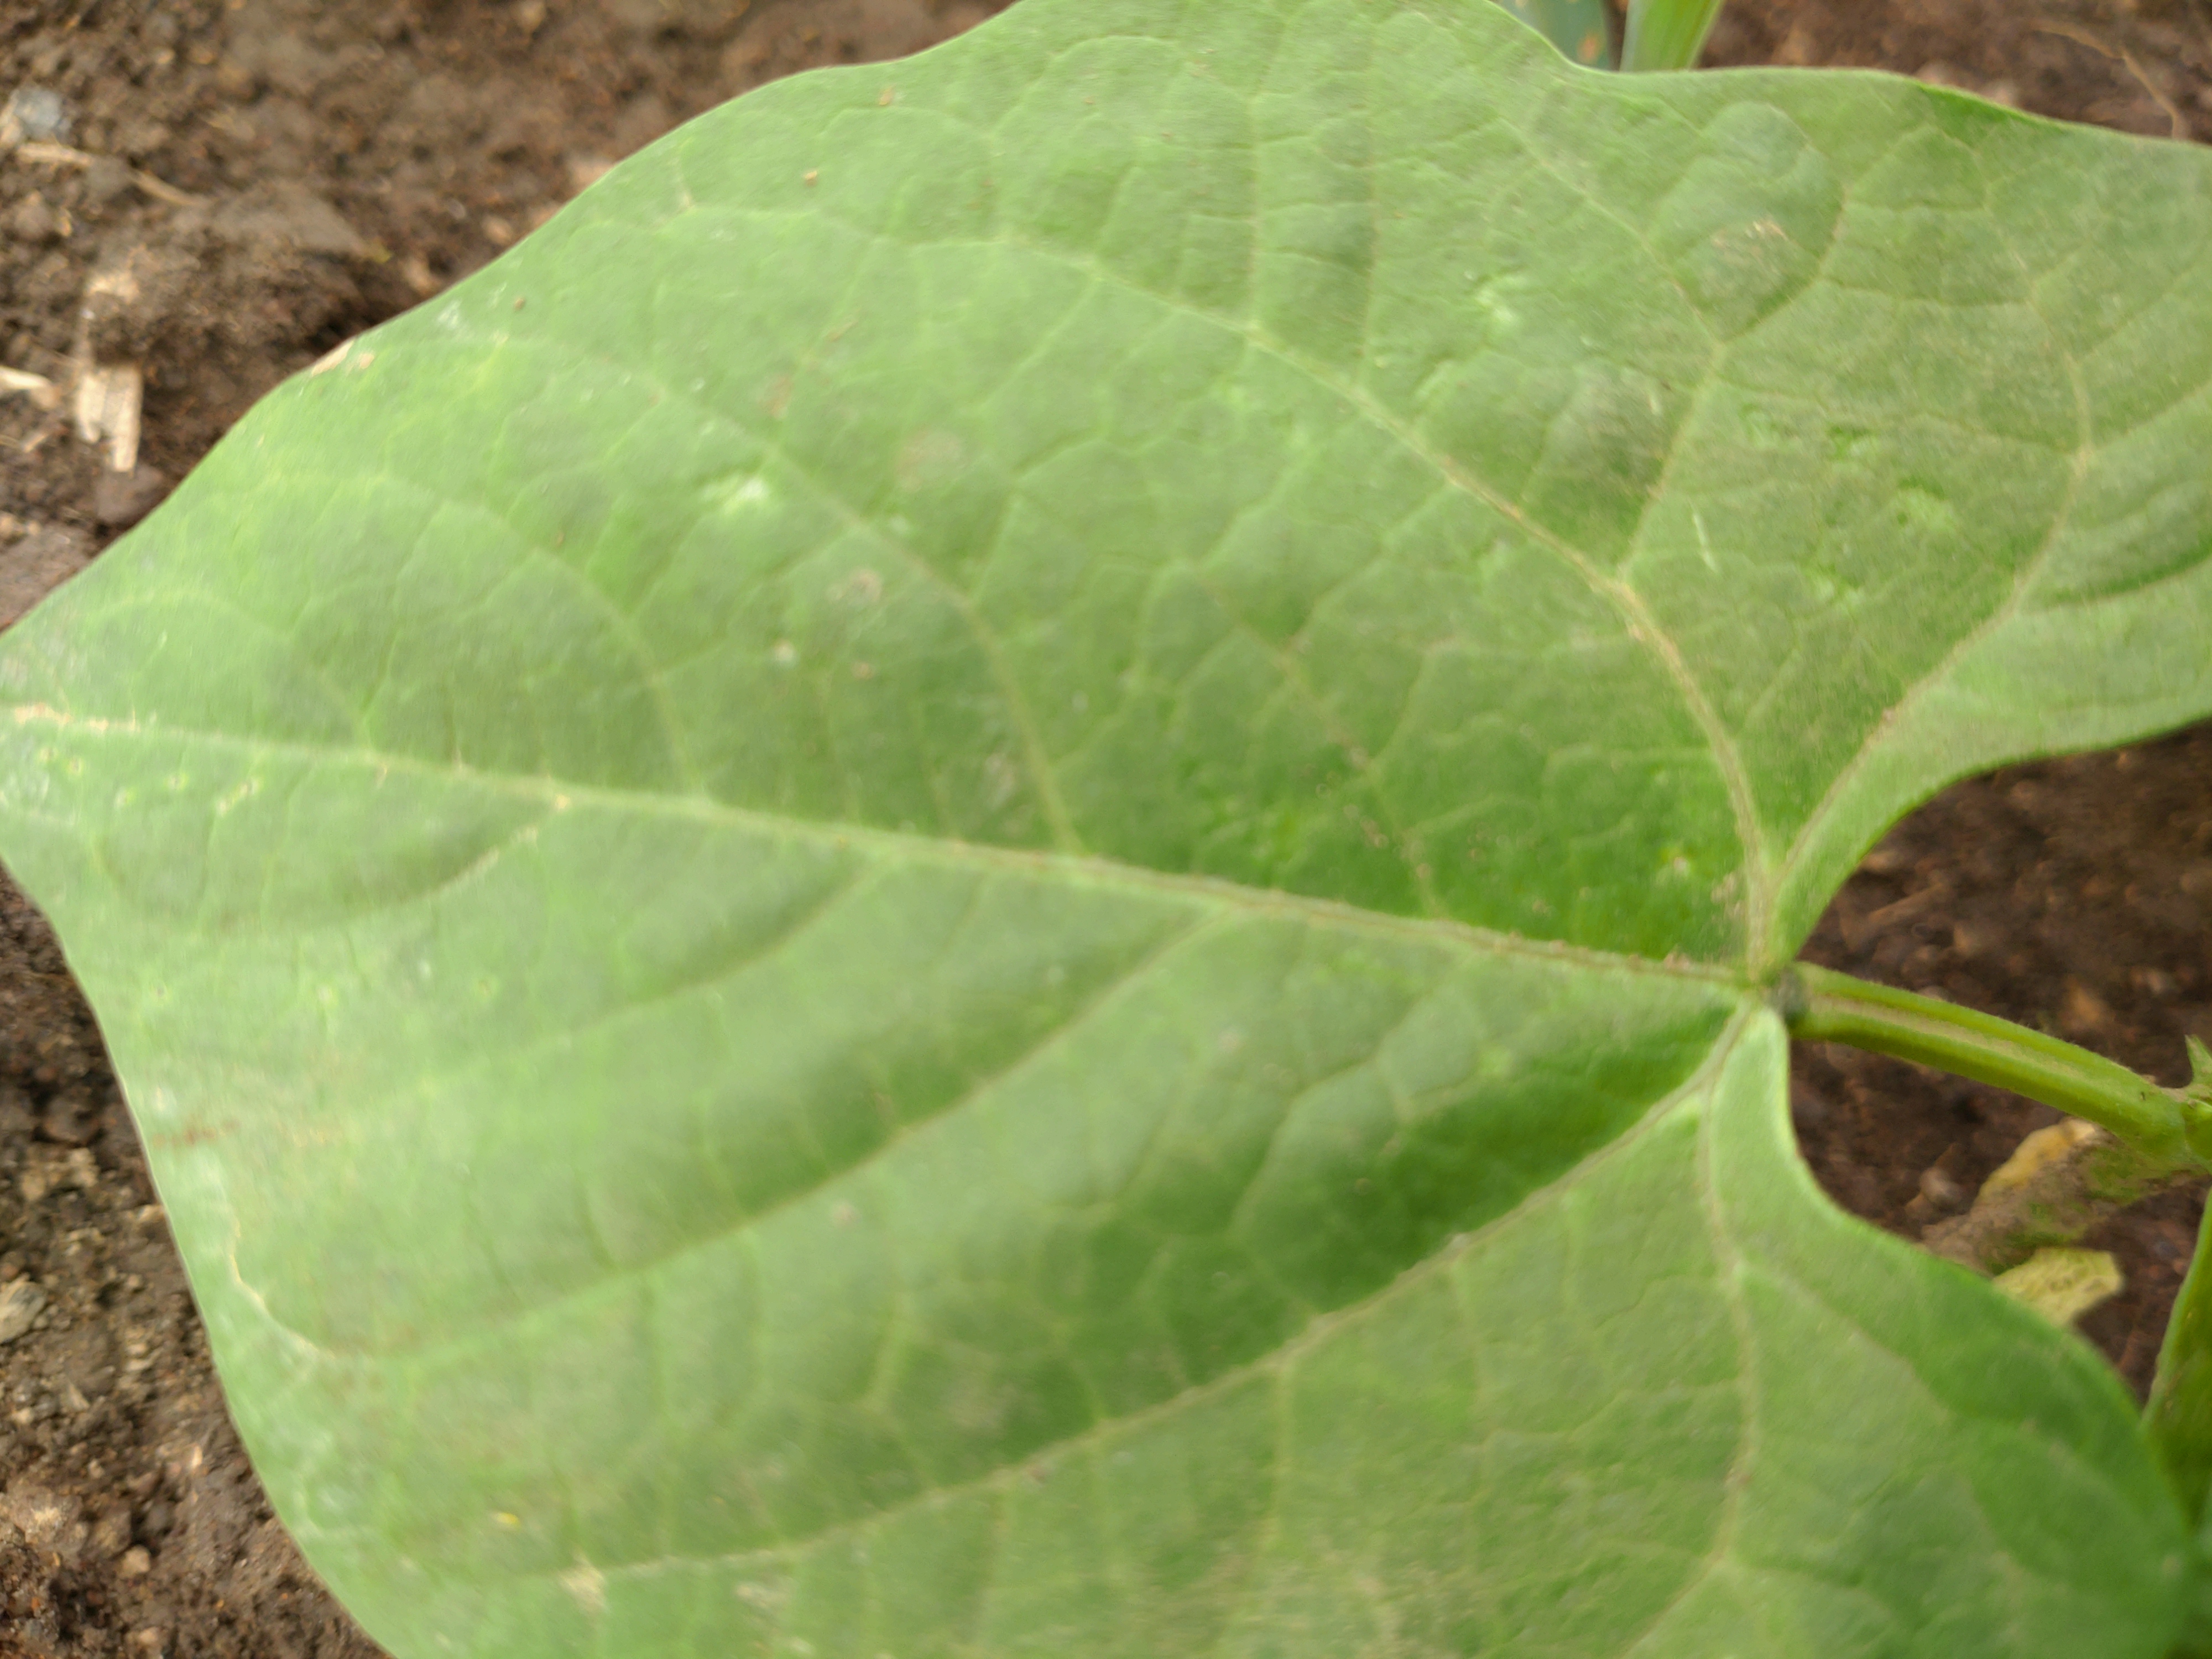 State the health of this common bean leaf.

healthy
